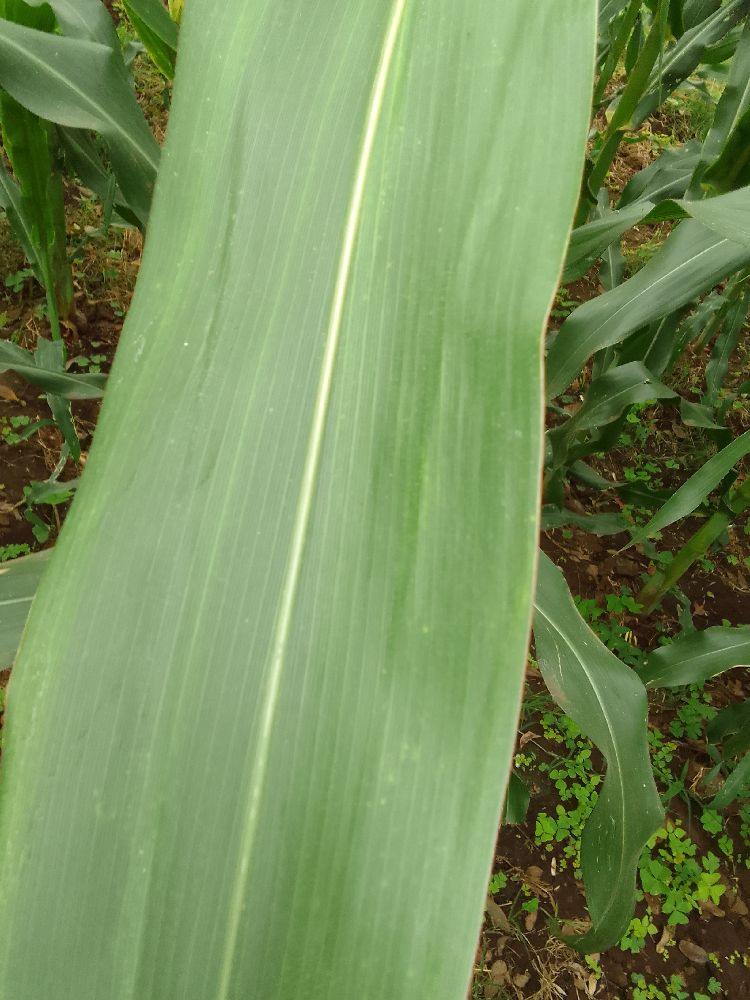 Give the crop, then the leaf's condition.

maize, healthy
